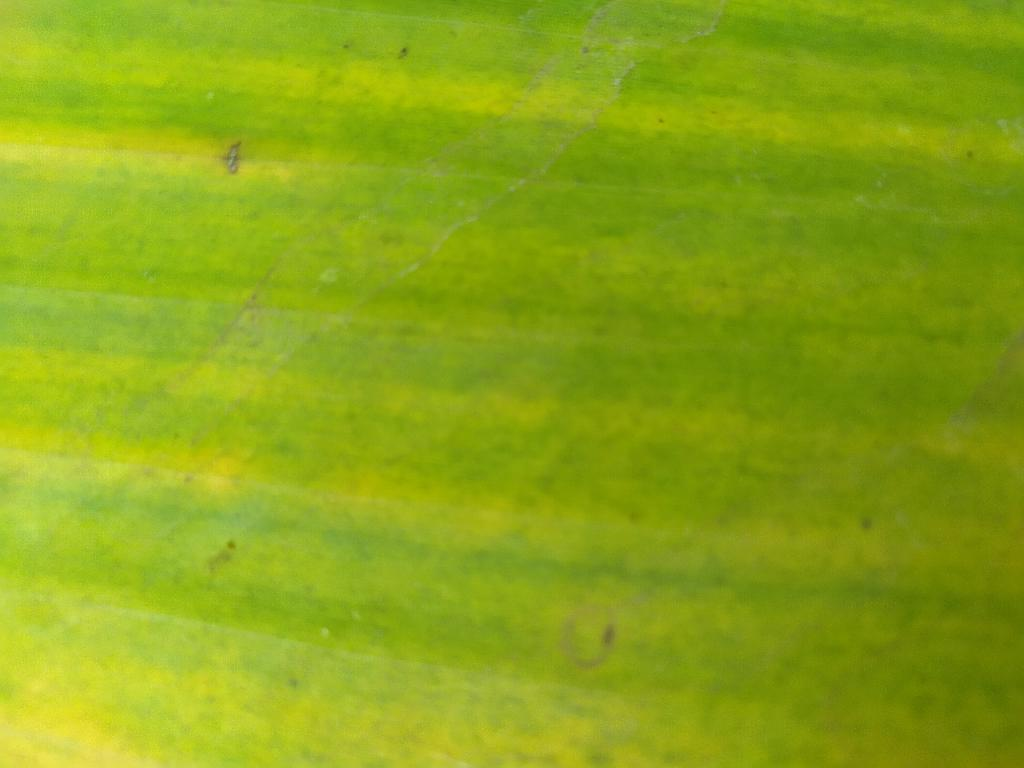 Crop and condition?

banana, fusarium wilt race 1
